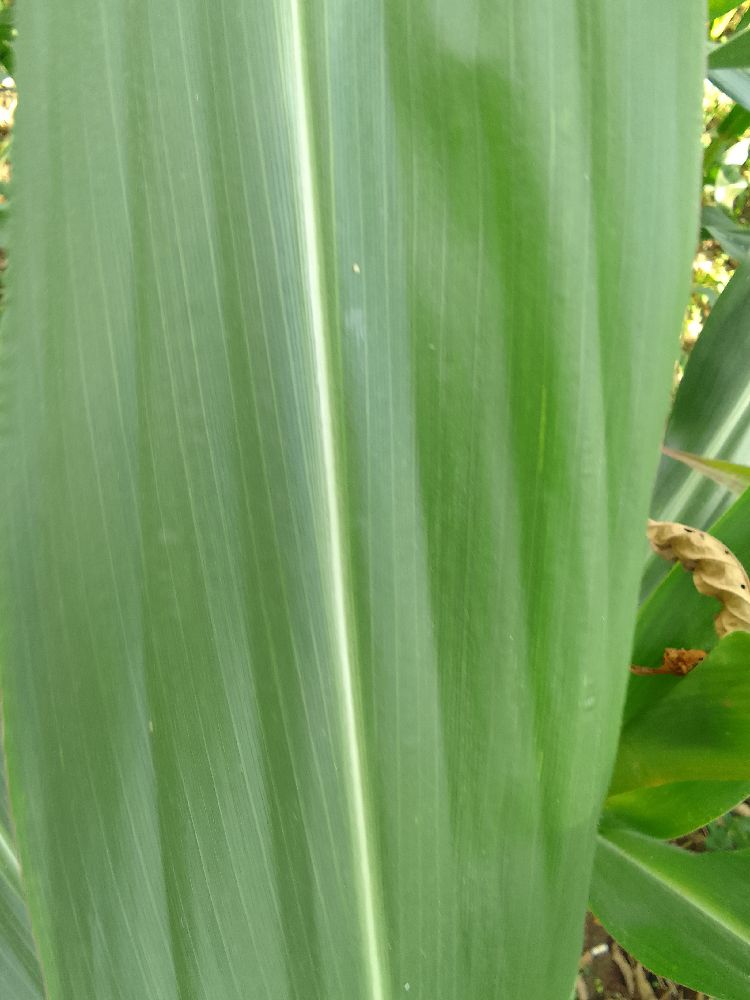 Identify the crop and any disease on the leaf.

maize, healthy
